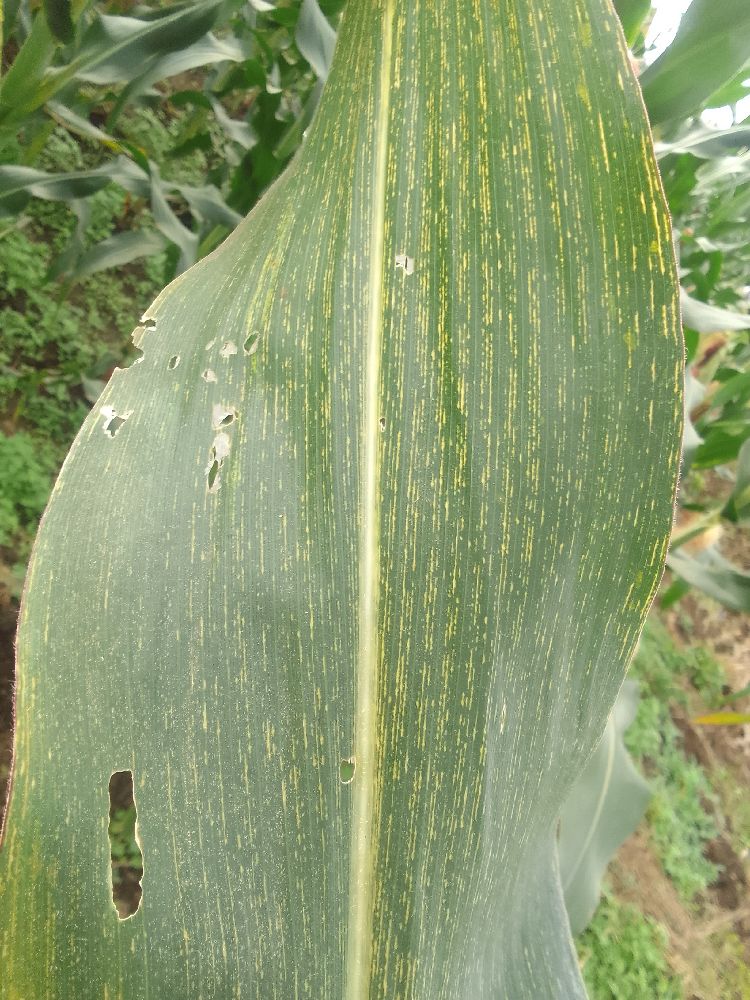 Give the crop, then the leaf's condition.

maize, maize streak virus
